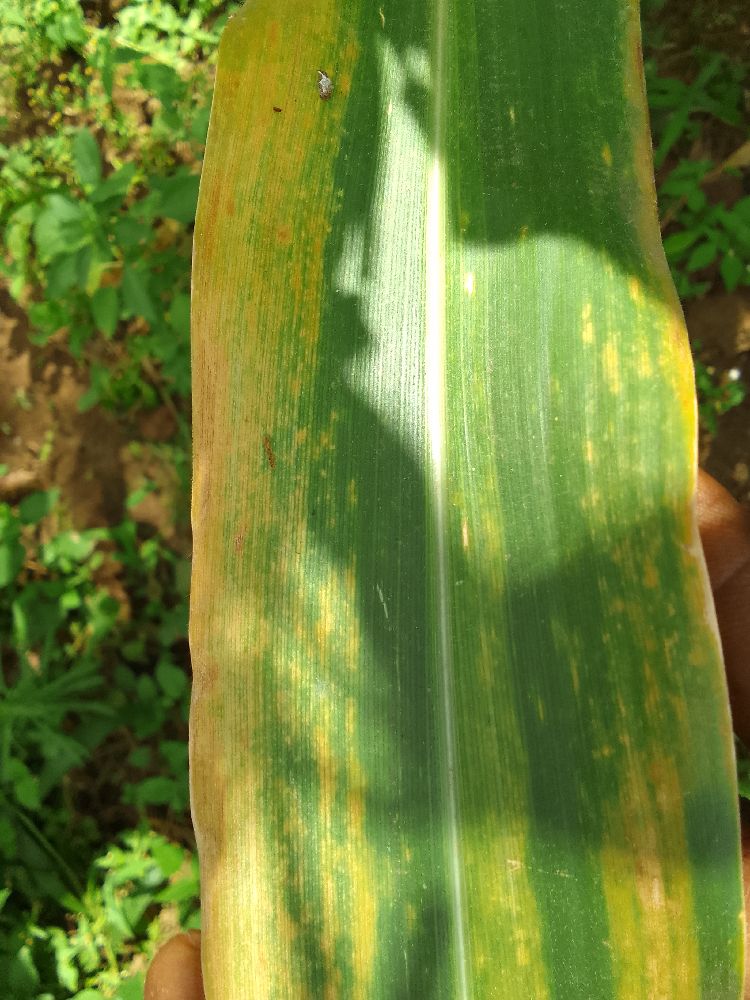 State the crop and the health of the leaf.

maize, maize lethal necrosis
